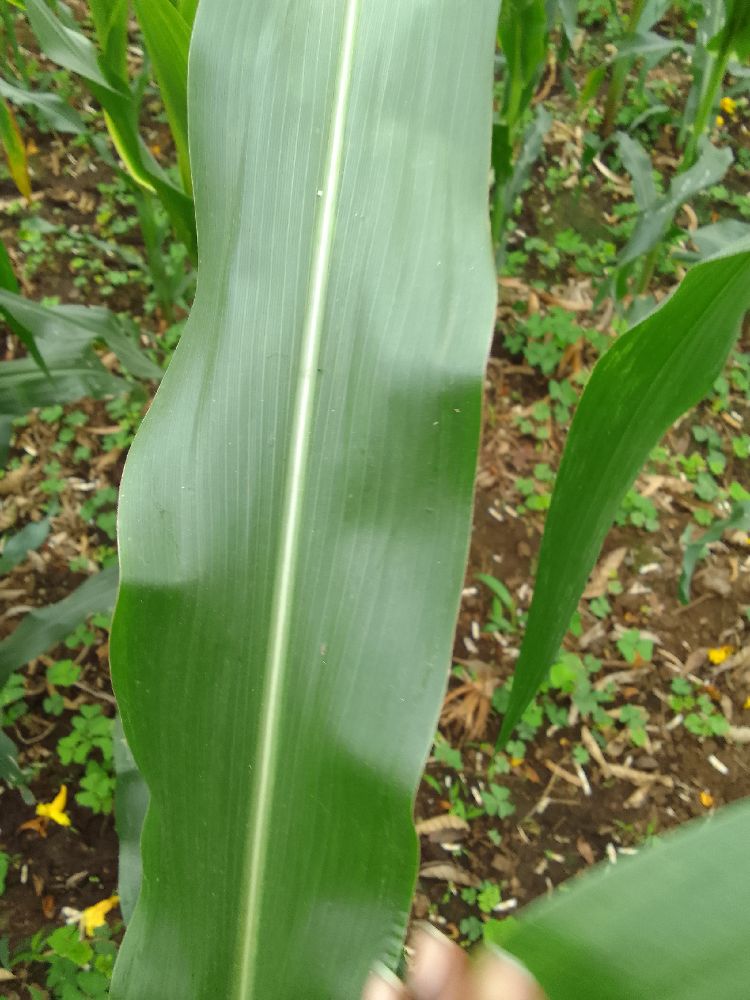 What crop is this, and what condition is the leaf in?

maize, healthy
